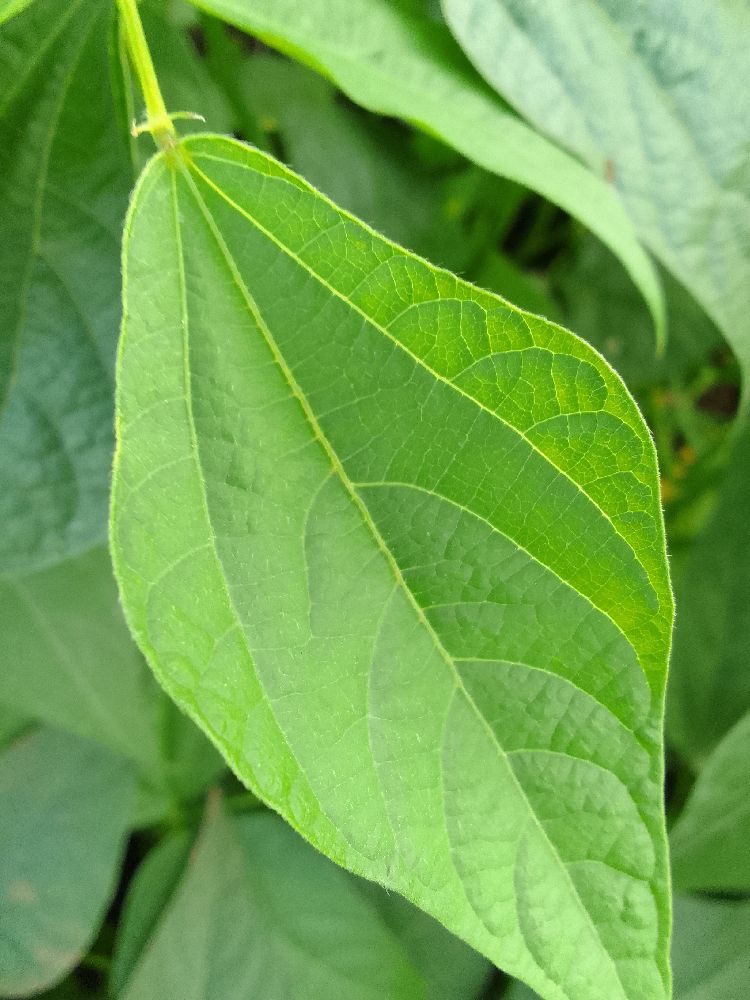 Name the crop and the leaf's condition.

common bean, healthy
